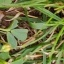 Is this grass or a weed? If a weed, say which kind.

unstructured weed
